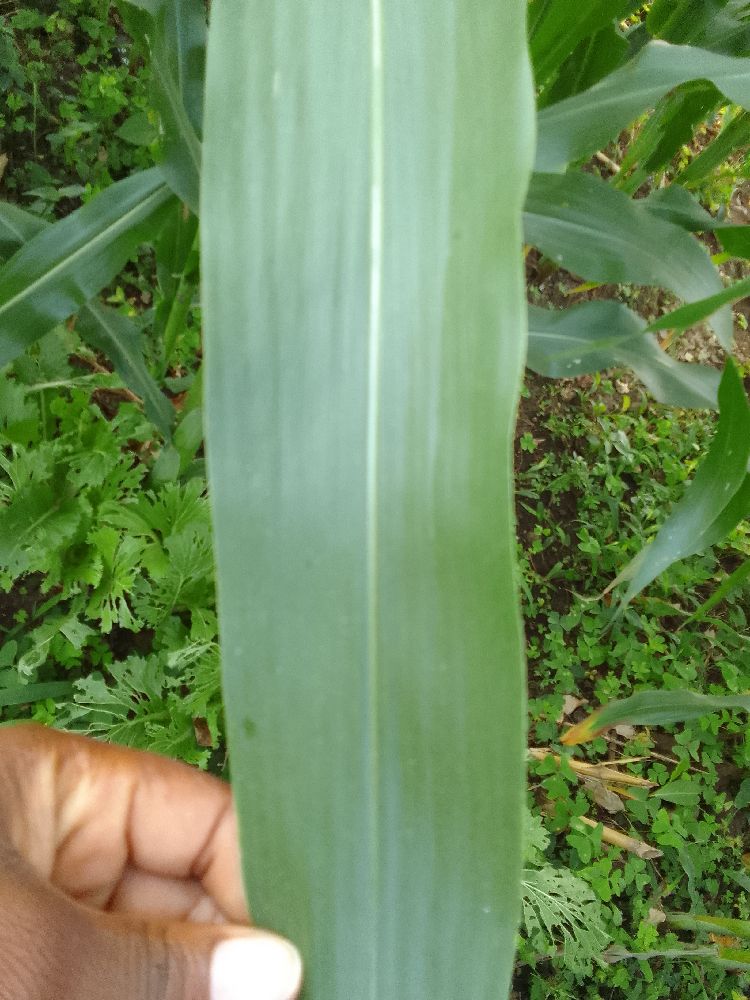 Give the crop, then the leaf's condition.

maize, healthy
